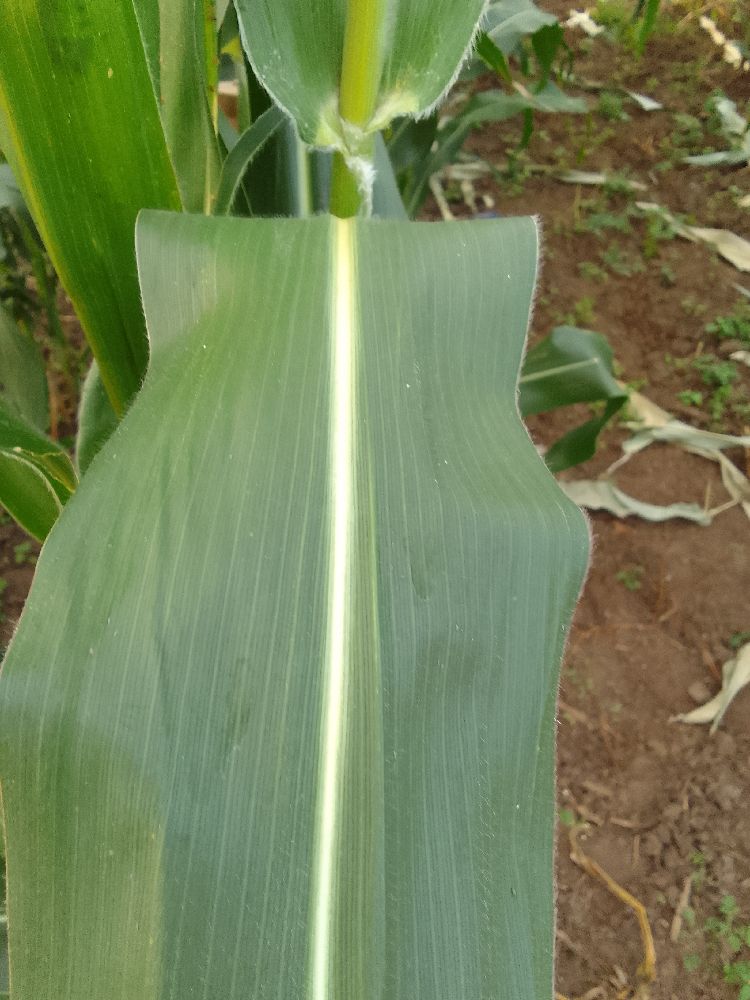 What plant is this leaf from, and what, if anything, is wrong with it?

maize, healthy
